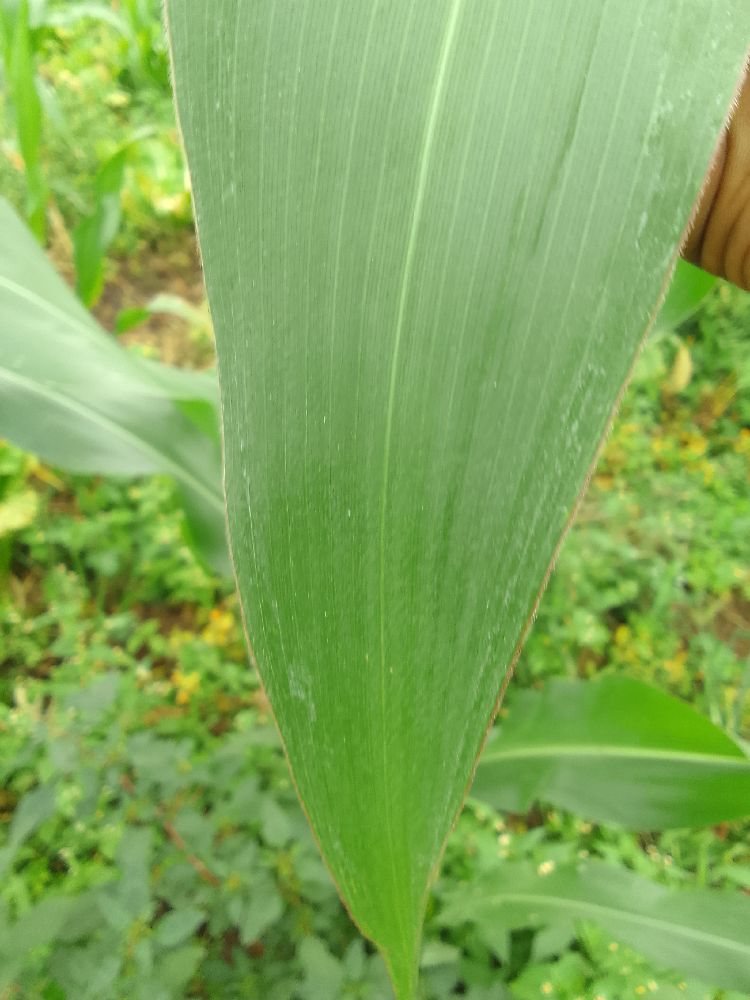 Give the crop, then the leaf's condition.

maize, healthy
